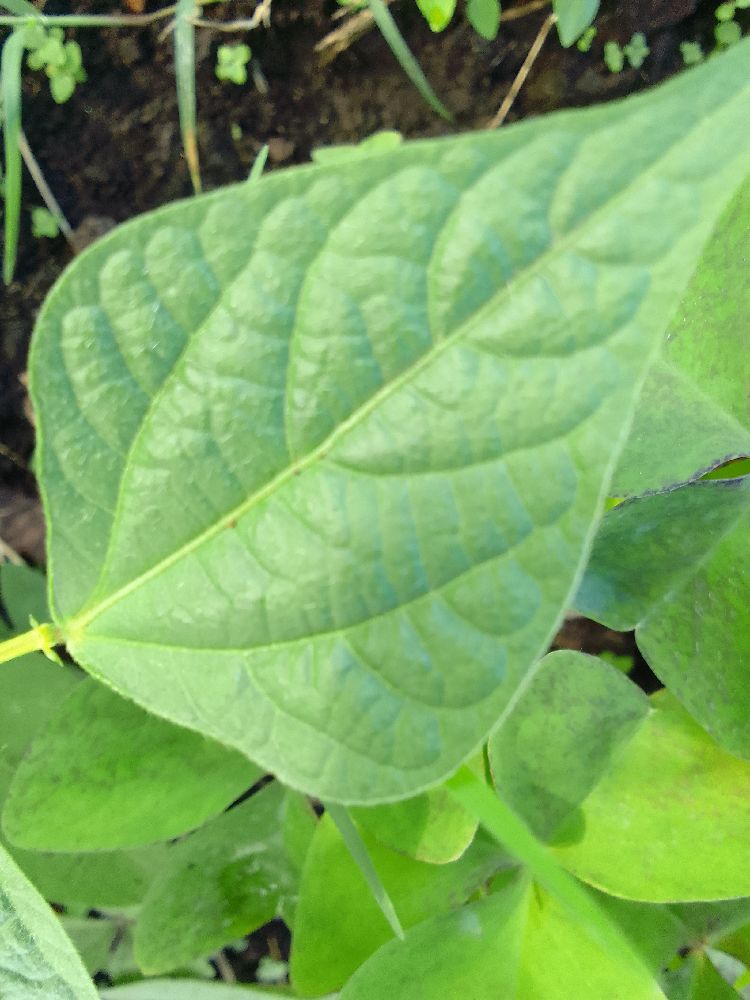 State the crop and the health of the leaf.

common bean, healthy
